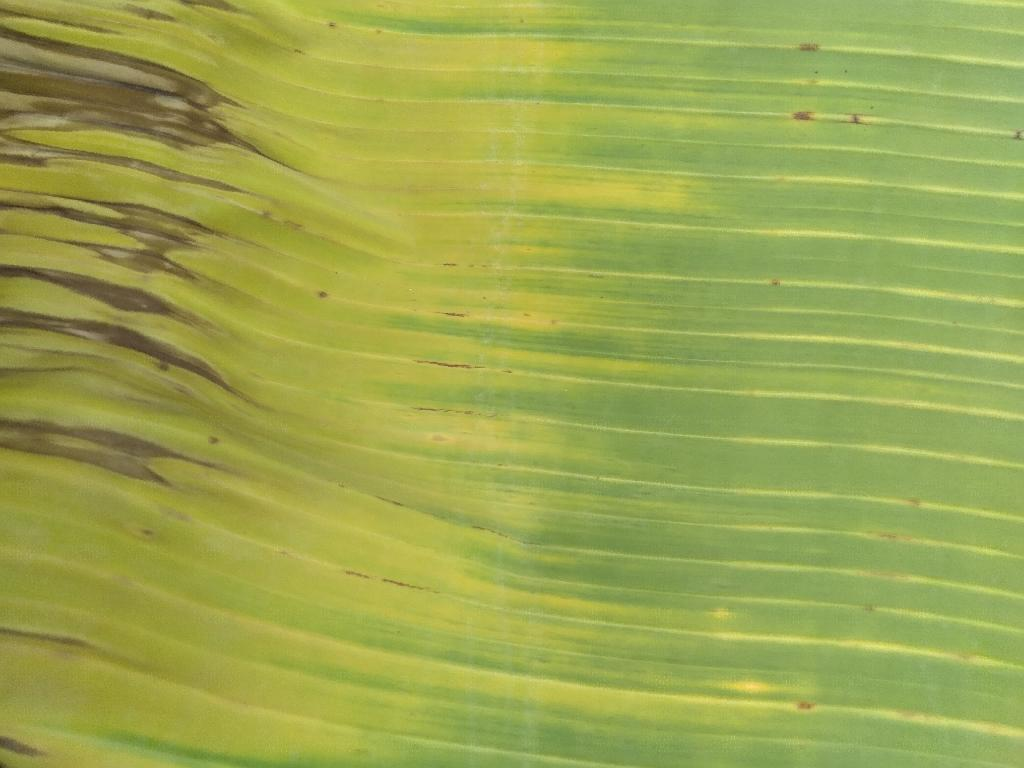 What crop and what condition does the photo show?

banana, fusarium wilt race 1
